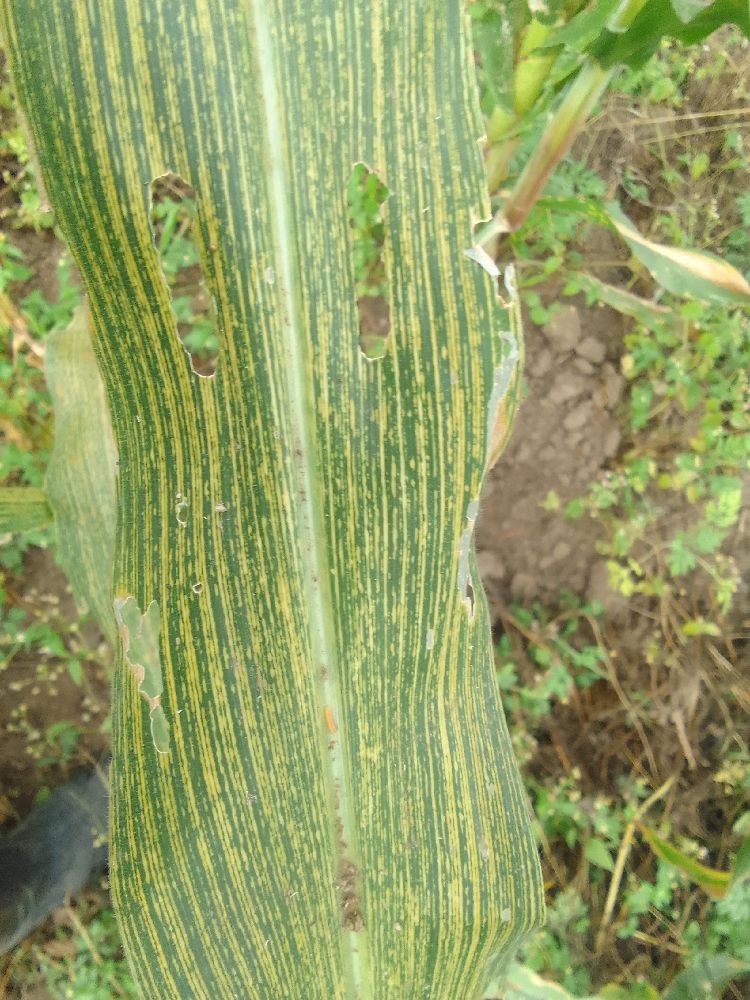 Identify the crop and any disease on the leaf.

maize, maize streak virus
